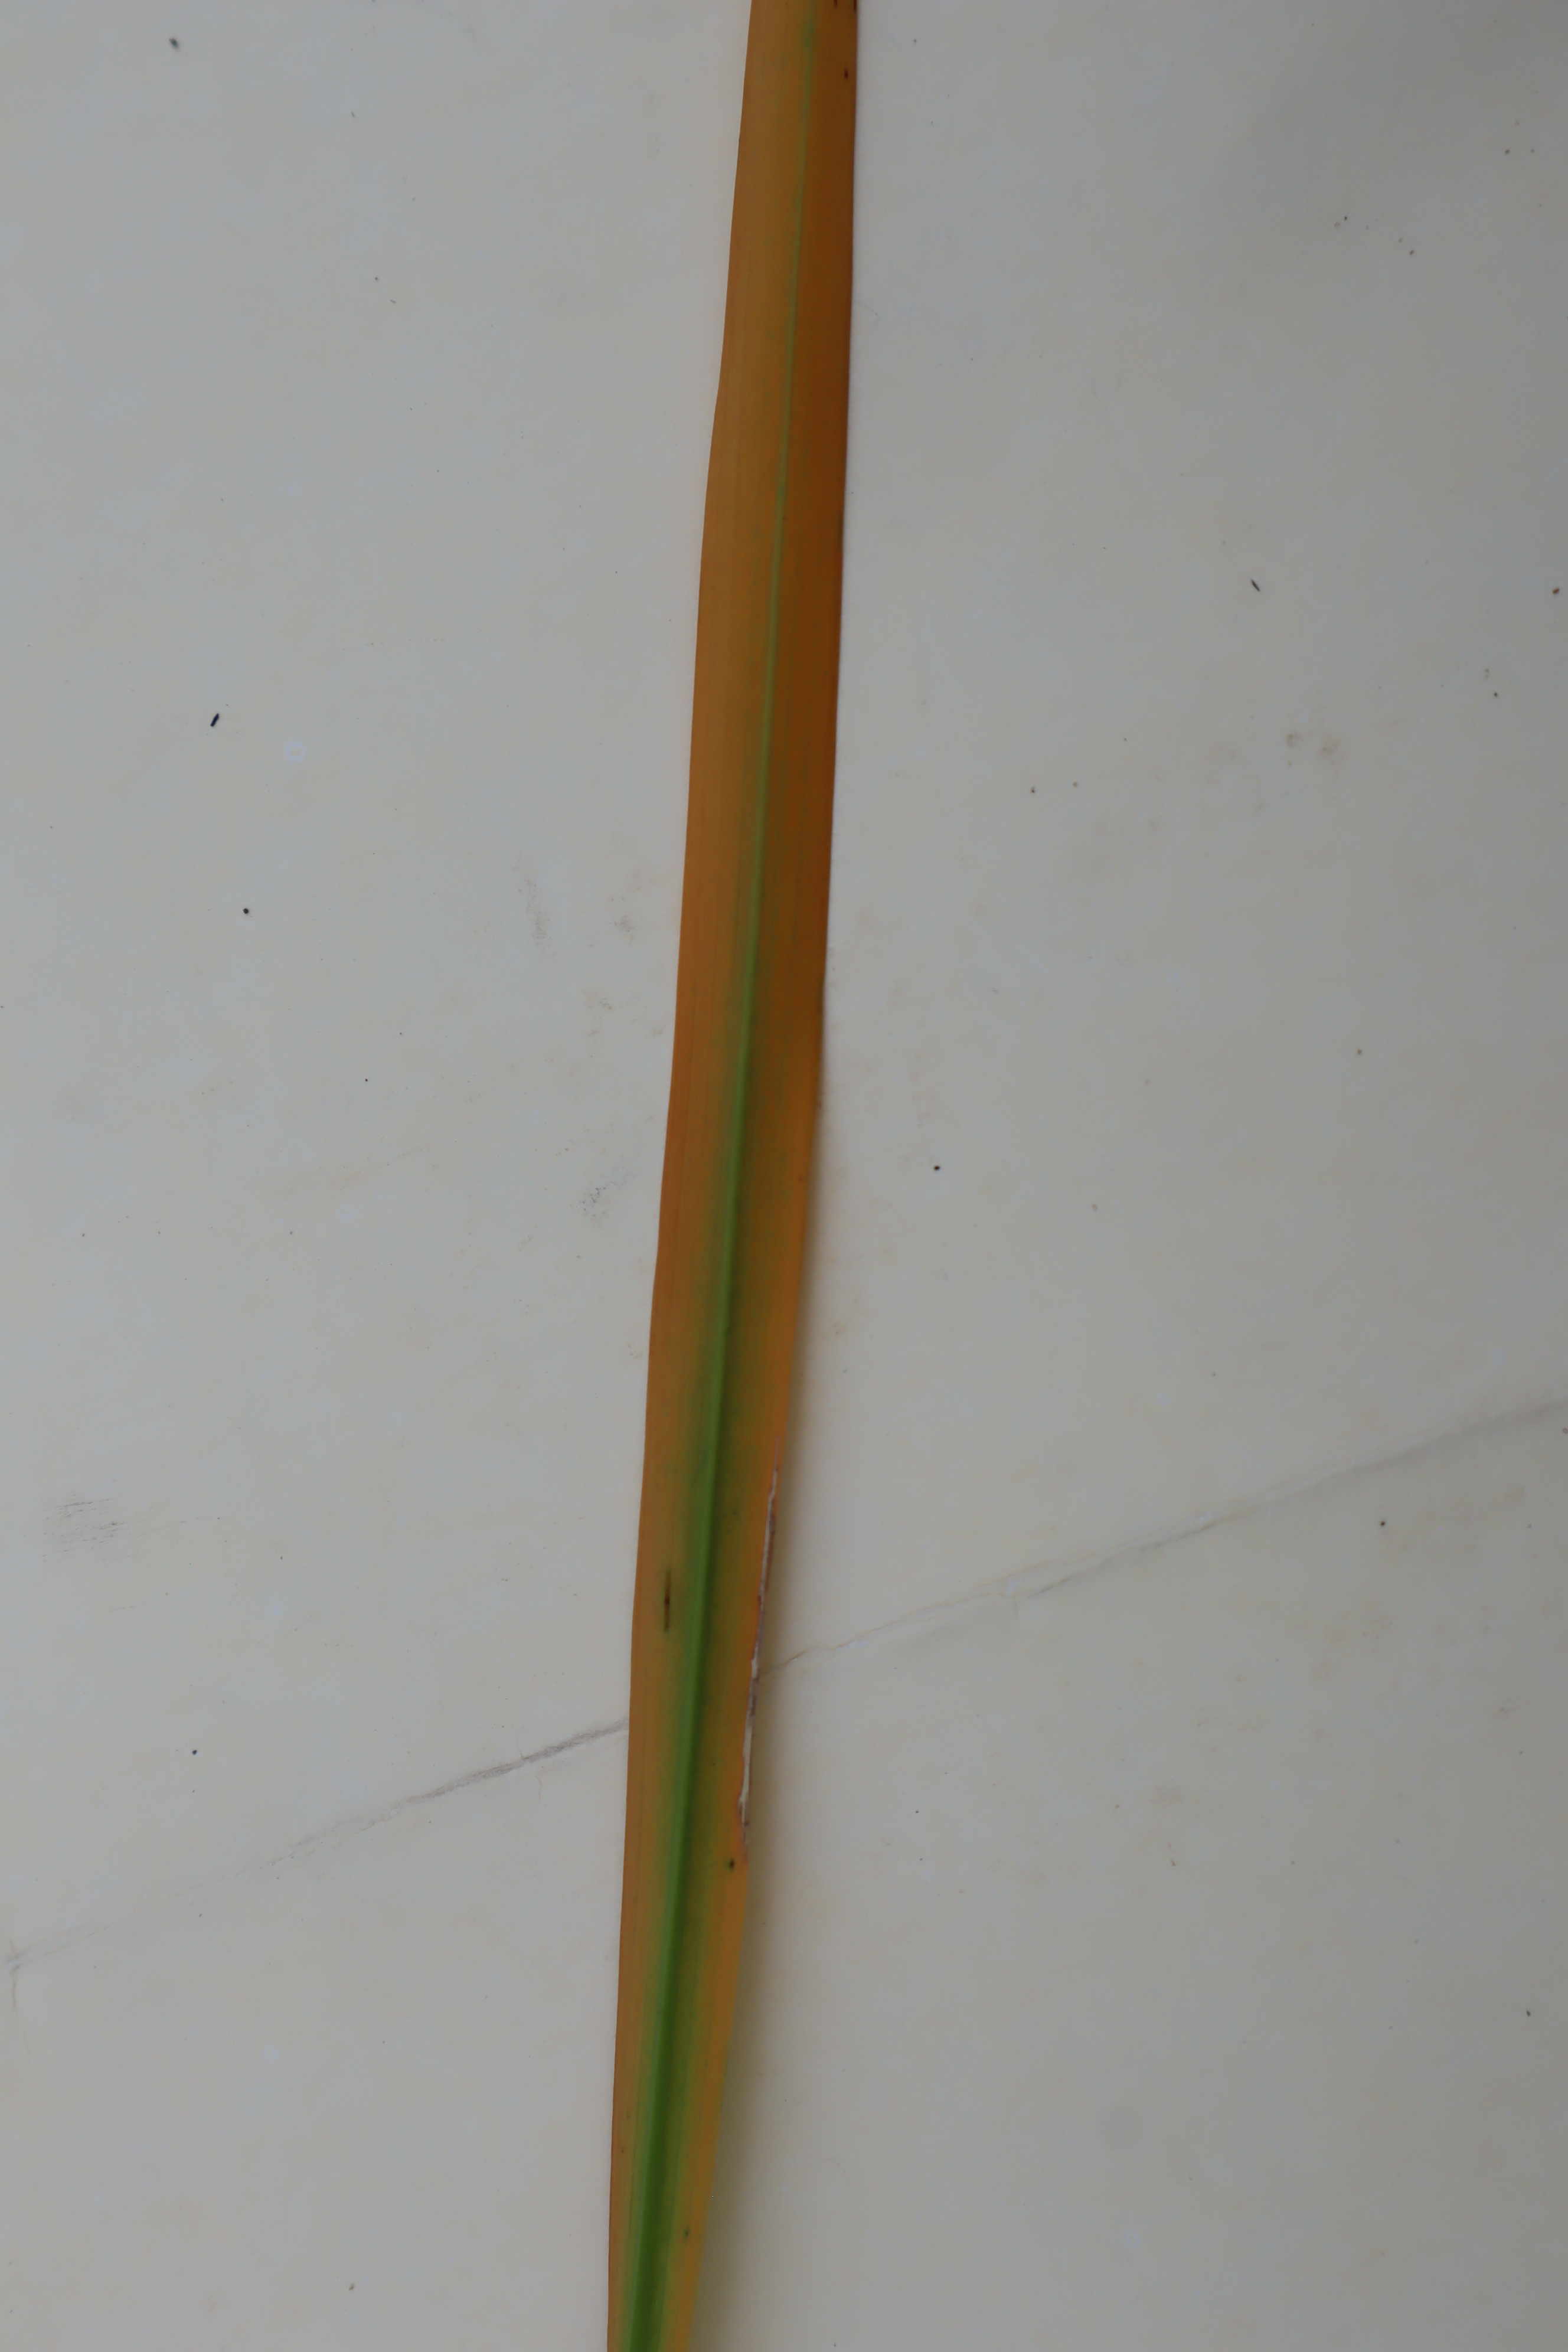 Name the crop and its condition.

rice, tungro virus disease
